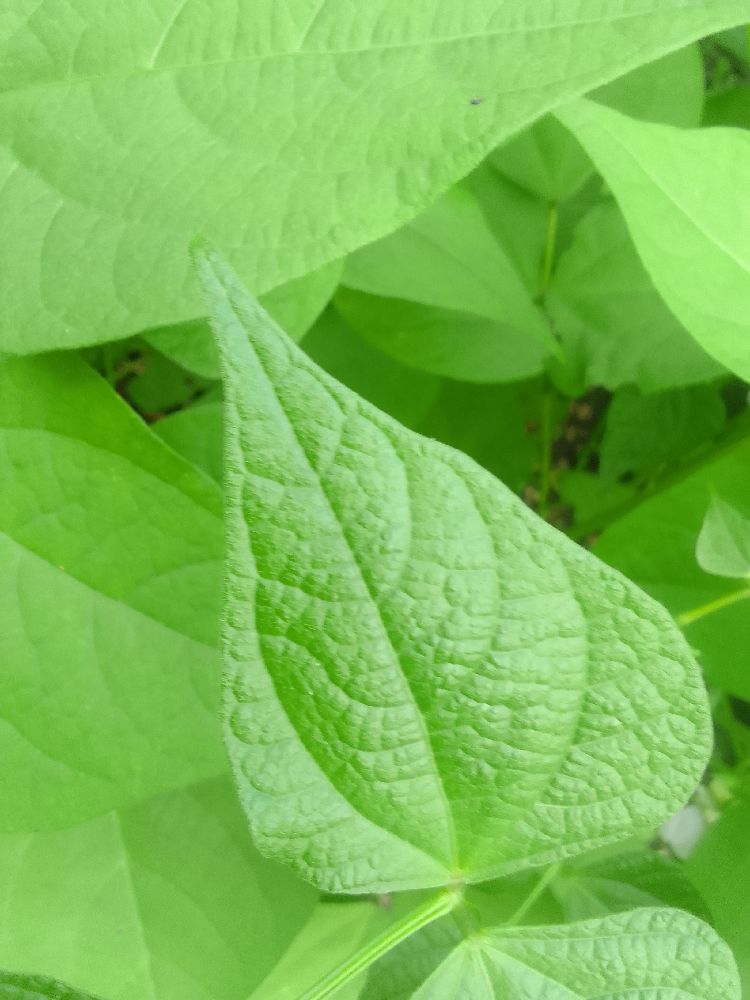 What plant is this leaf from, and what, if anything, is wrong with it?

common bean, healthy
